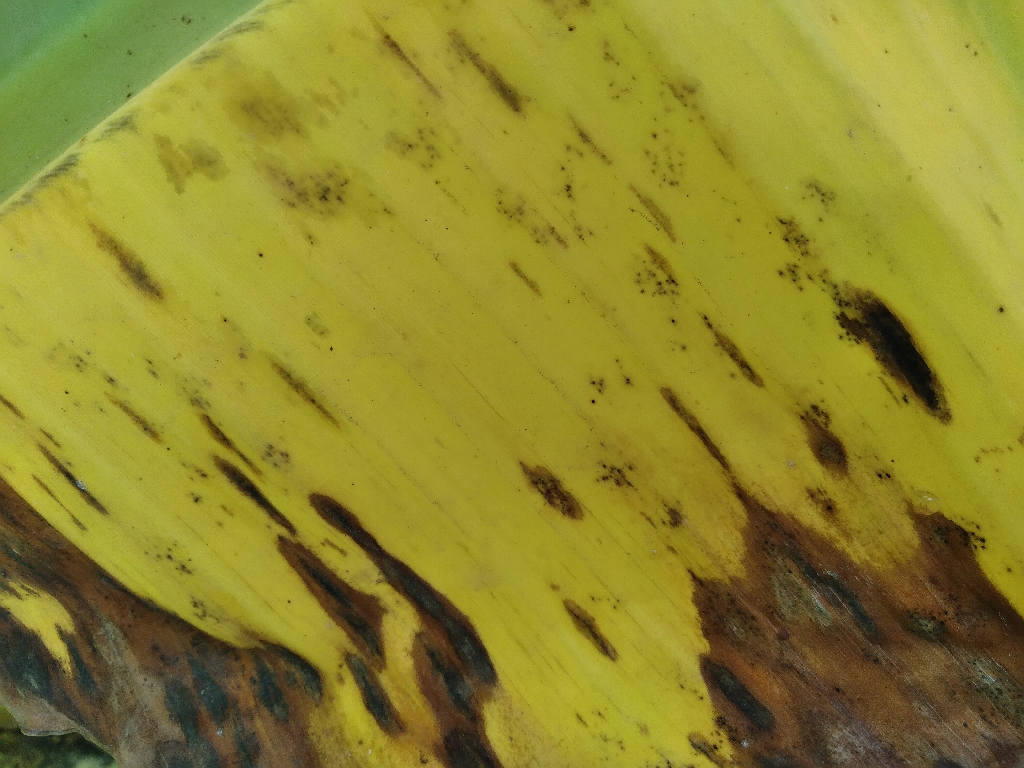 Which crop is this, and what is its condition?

banana, black sigatoka
